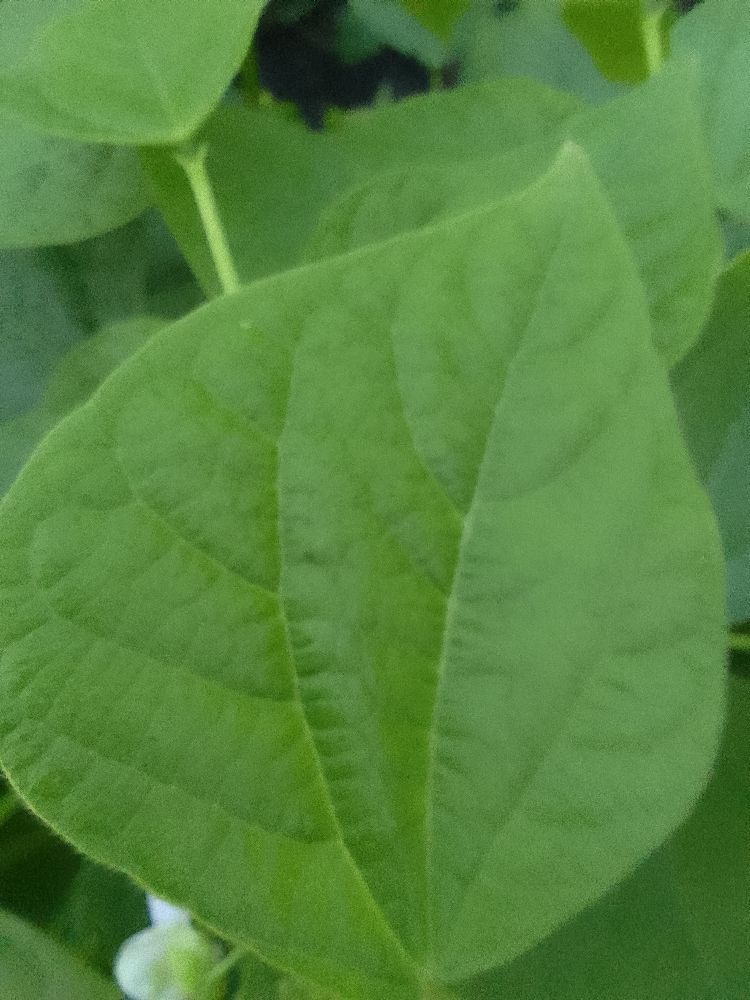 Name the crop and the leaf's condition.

common bean, healthy
